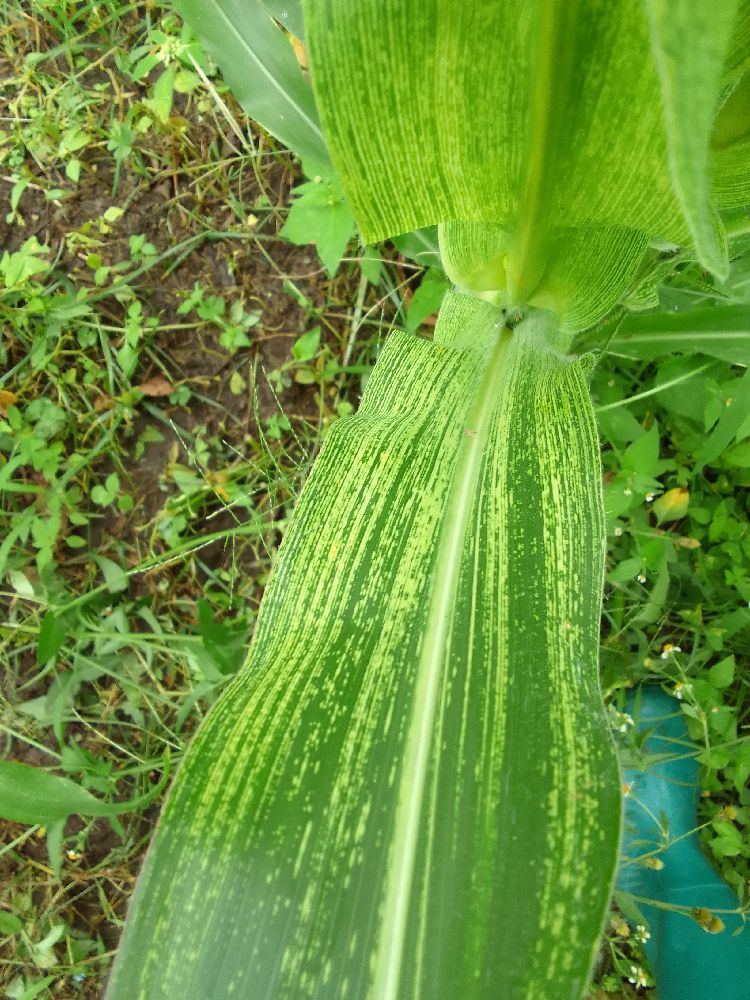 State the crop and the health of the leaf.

maize, maize streak virus
